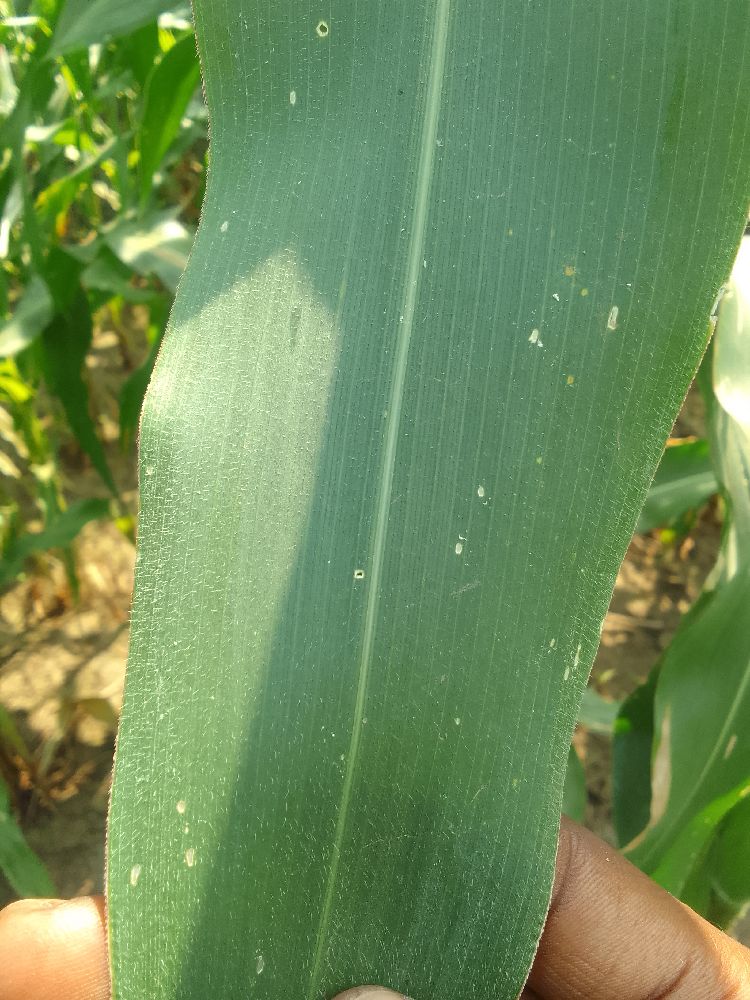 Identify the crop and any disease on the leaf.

maize, healthy
